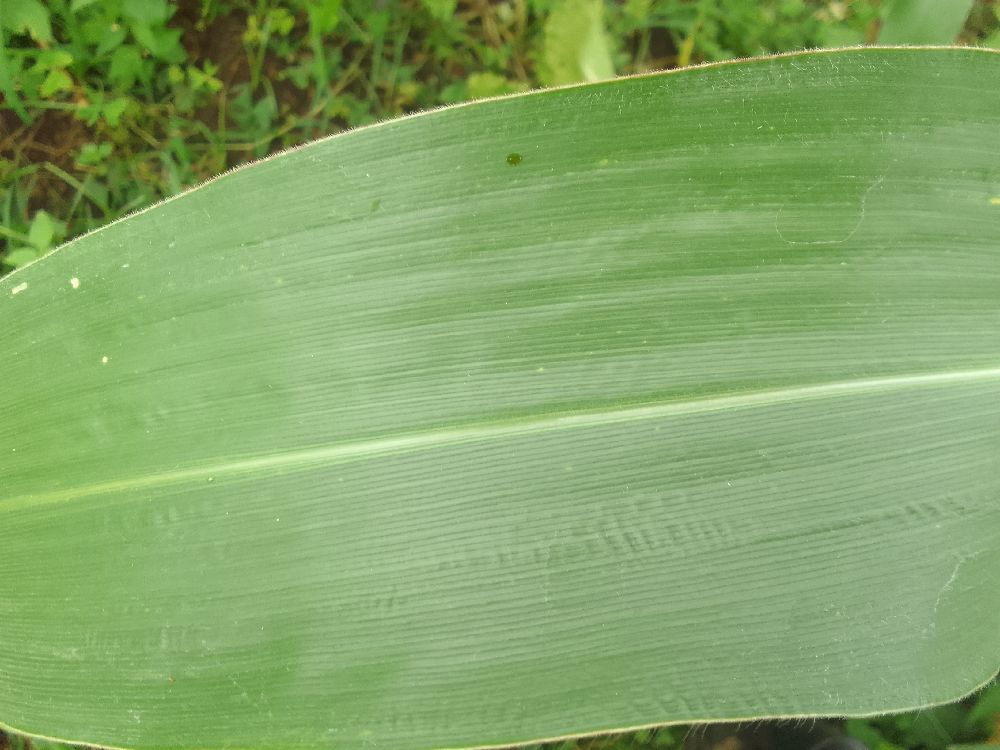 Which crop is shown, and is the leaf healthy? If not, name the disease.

maize, healthy
